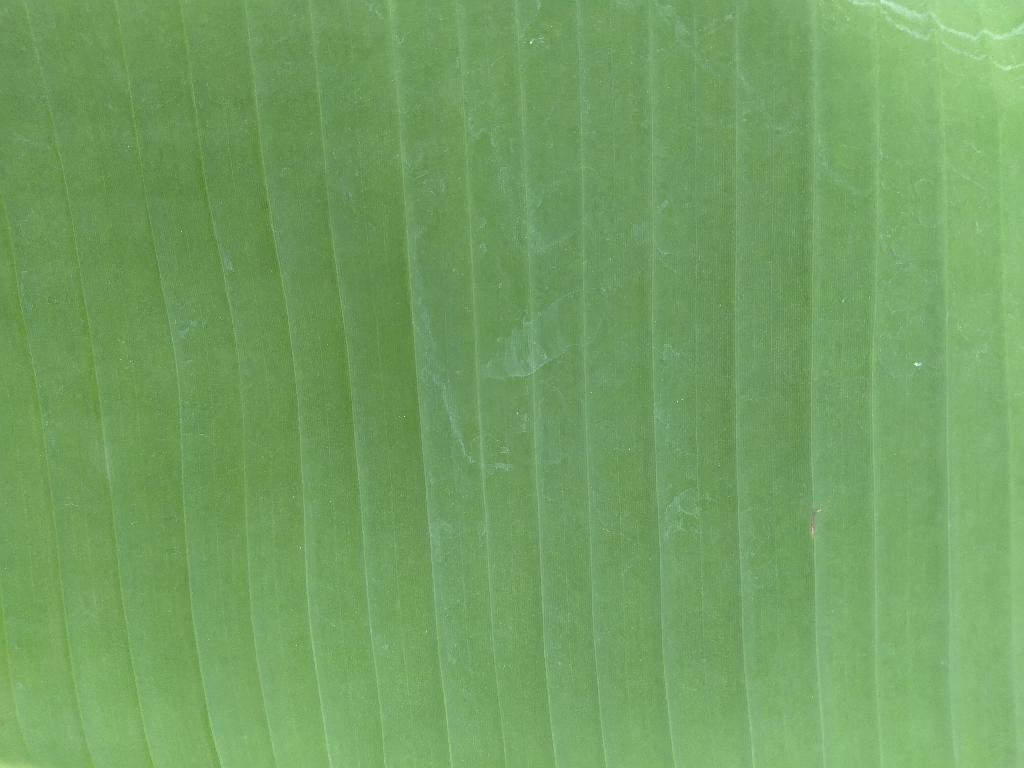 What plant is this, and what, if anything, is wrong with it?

banana, healthy
